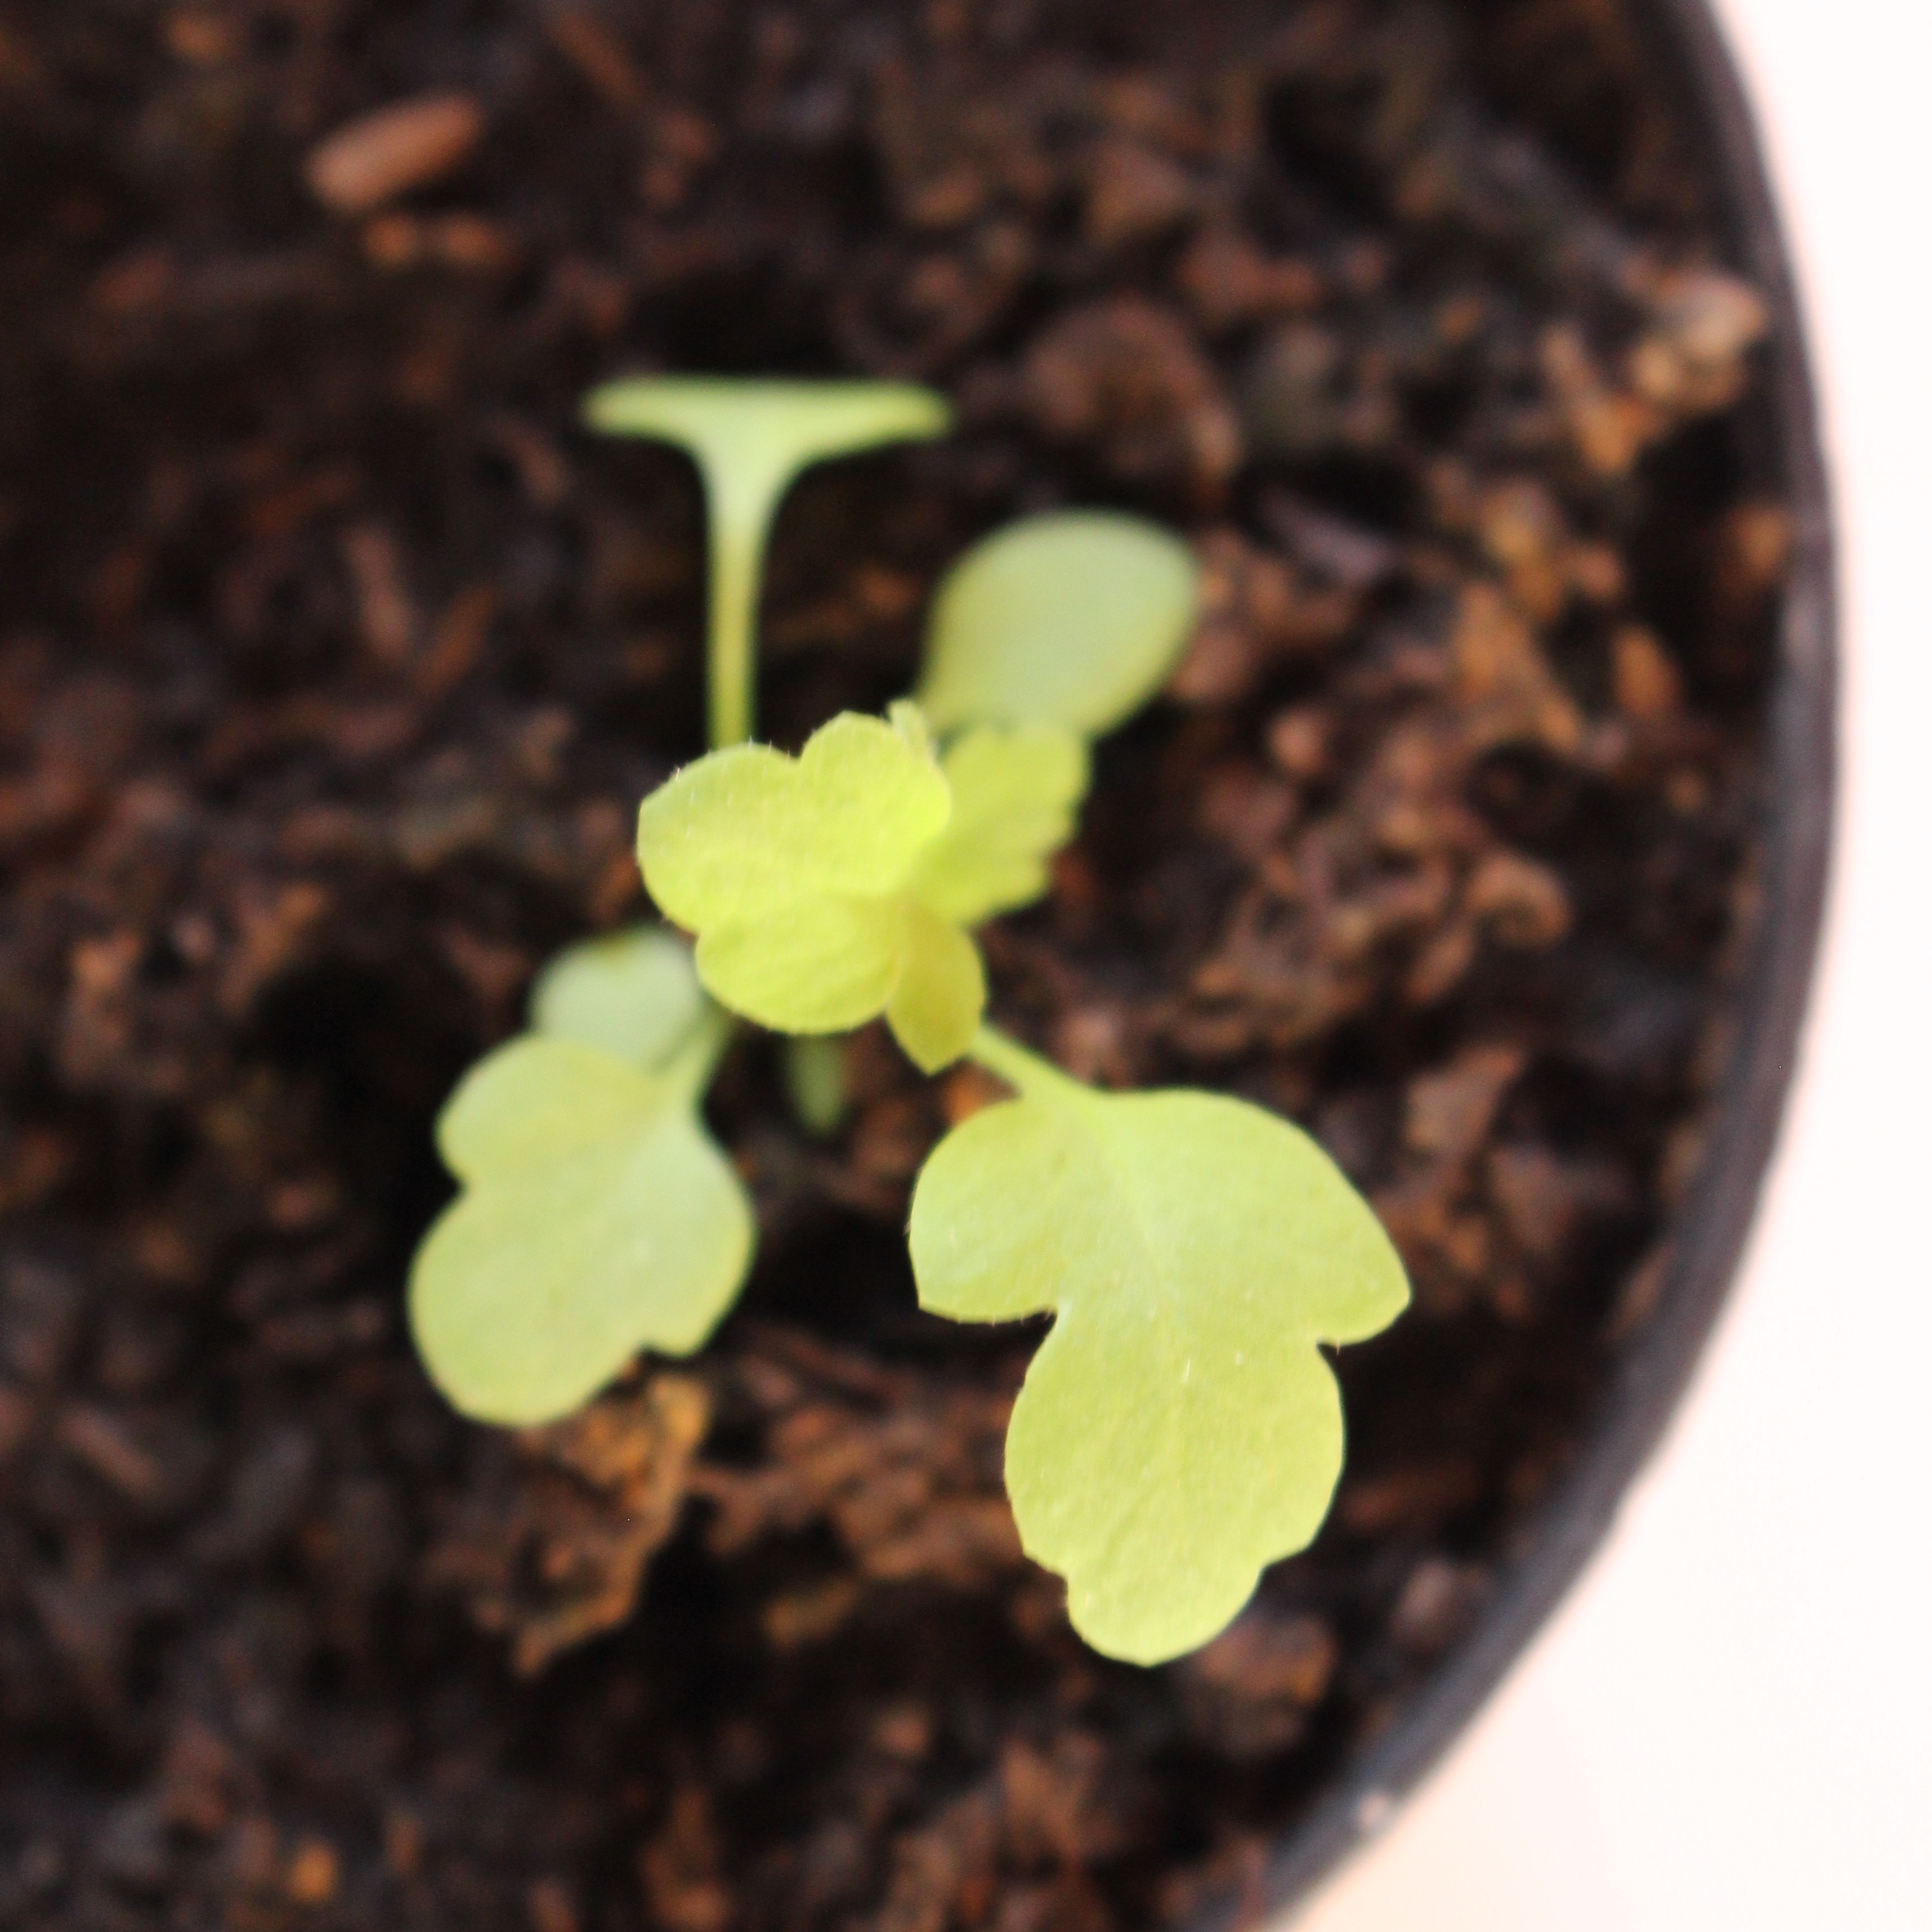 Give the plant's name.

Papaver rhoeas
